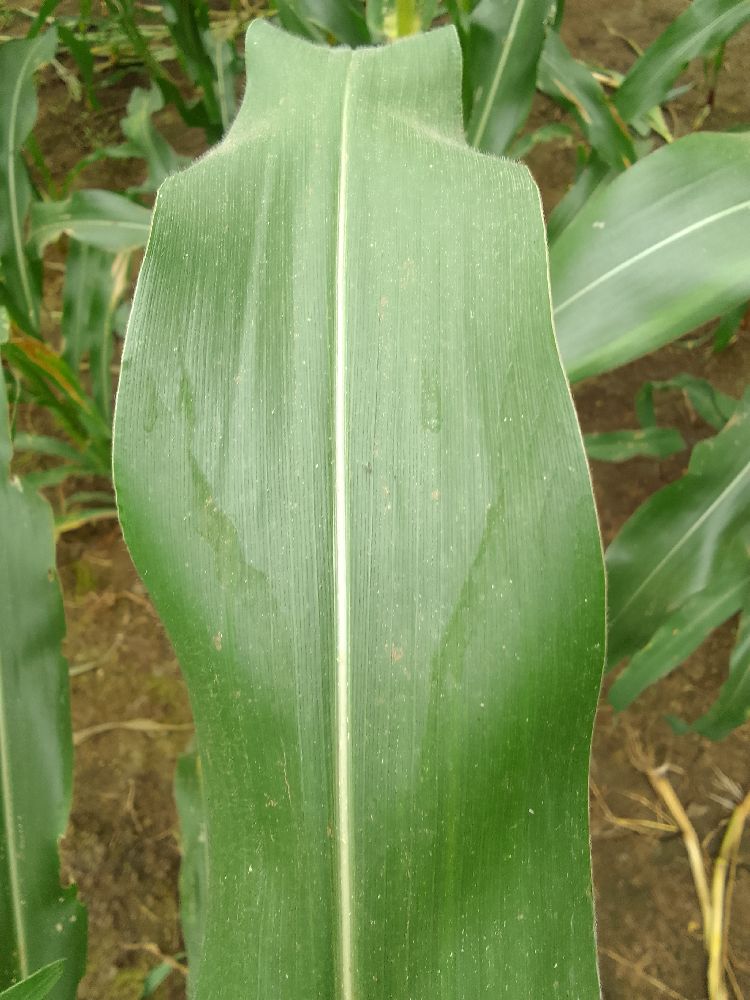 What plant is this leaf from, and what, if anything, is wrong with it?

maize, healthy
